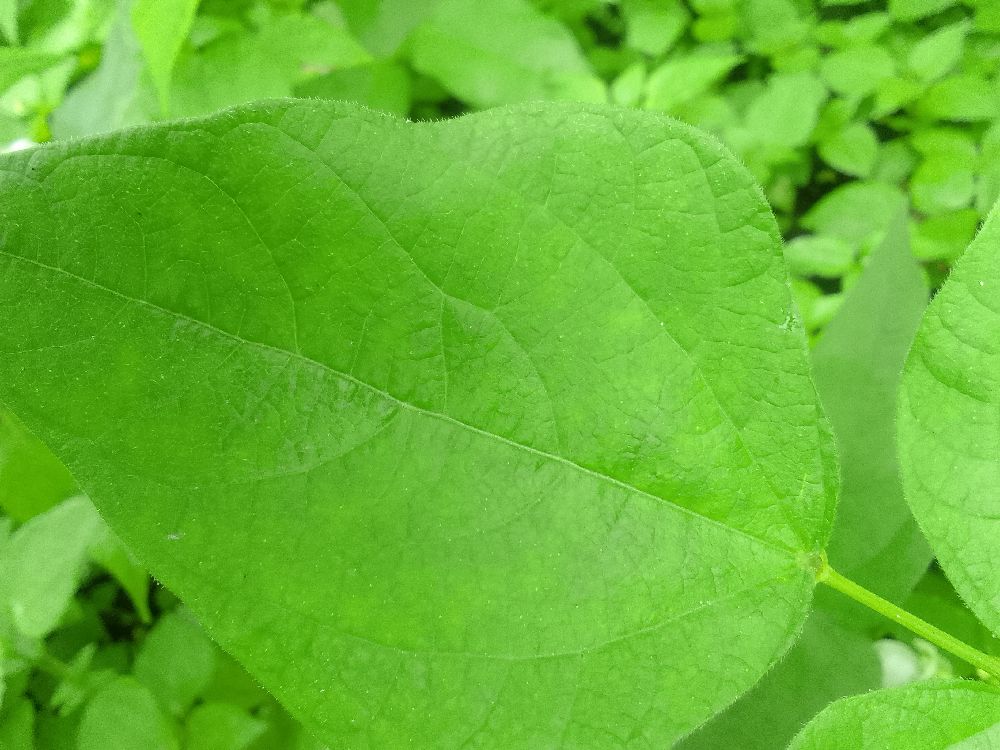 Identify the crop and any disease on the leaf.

common bean, healthy
